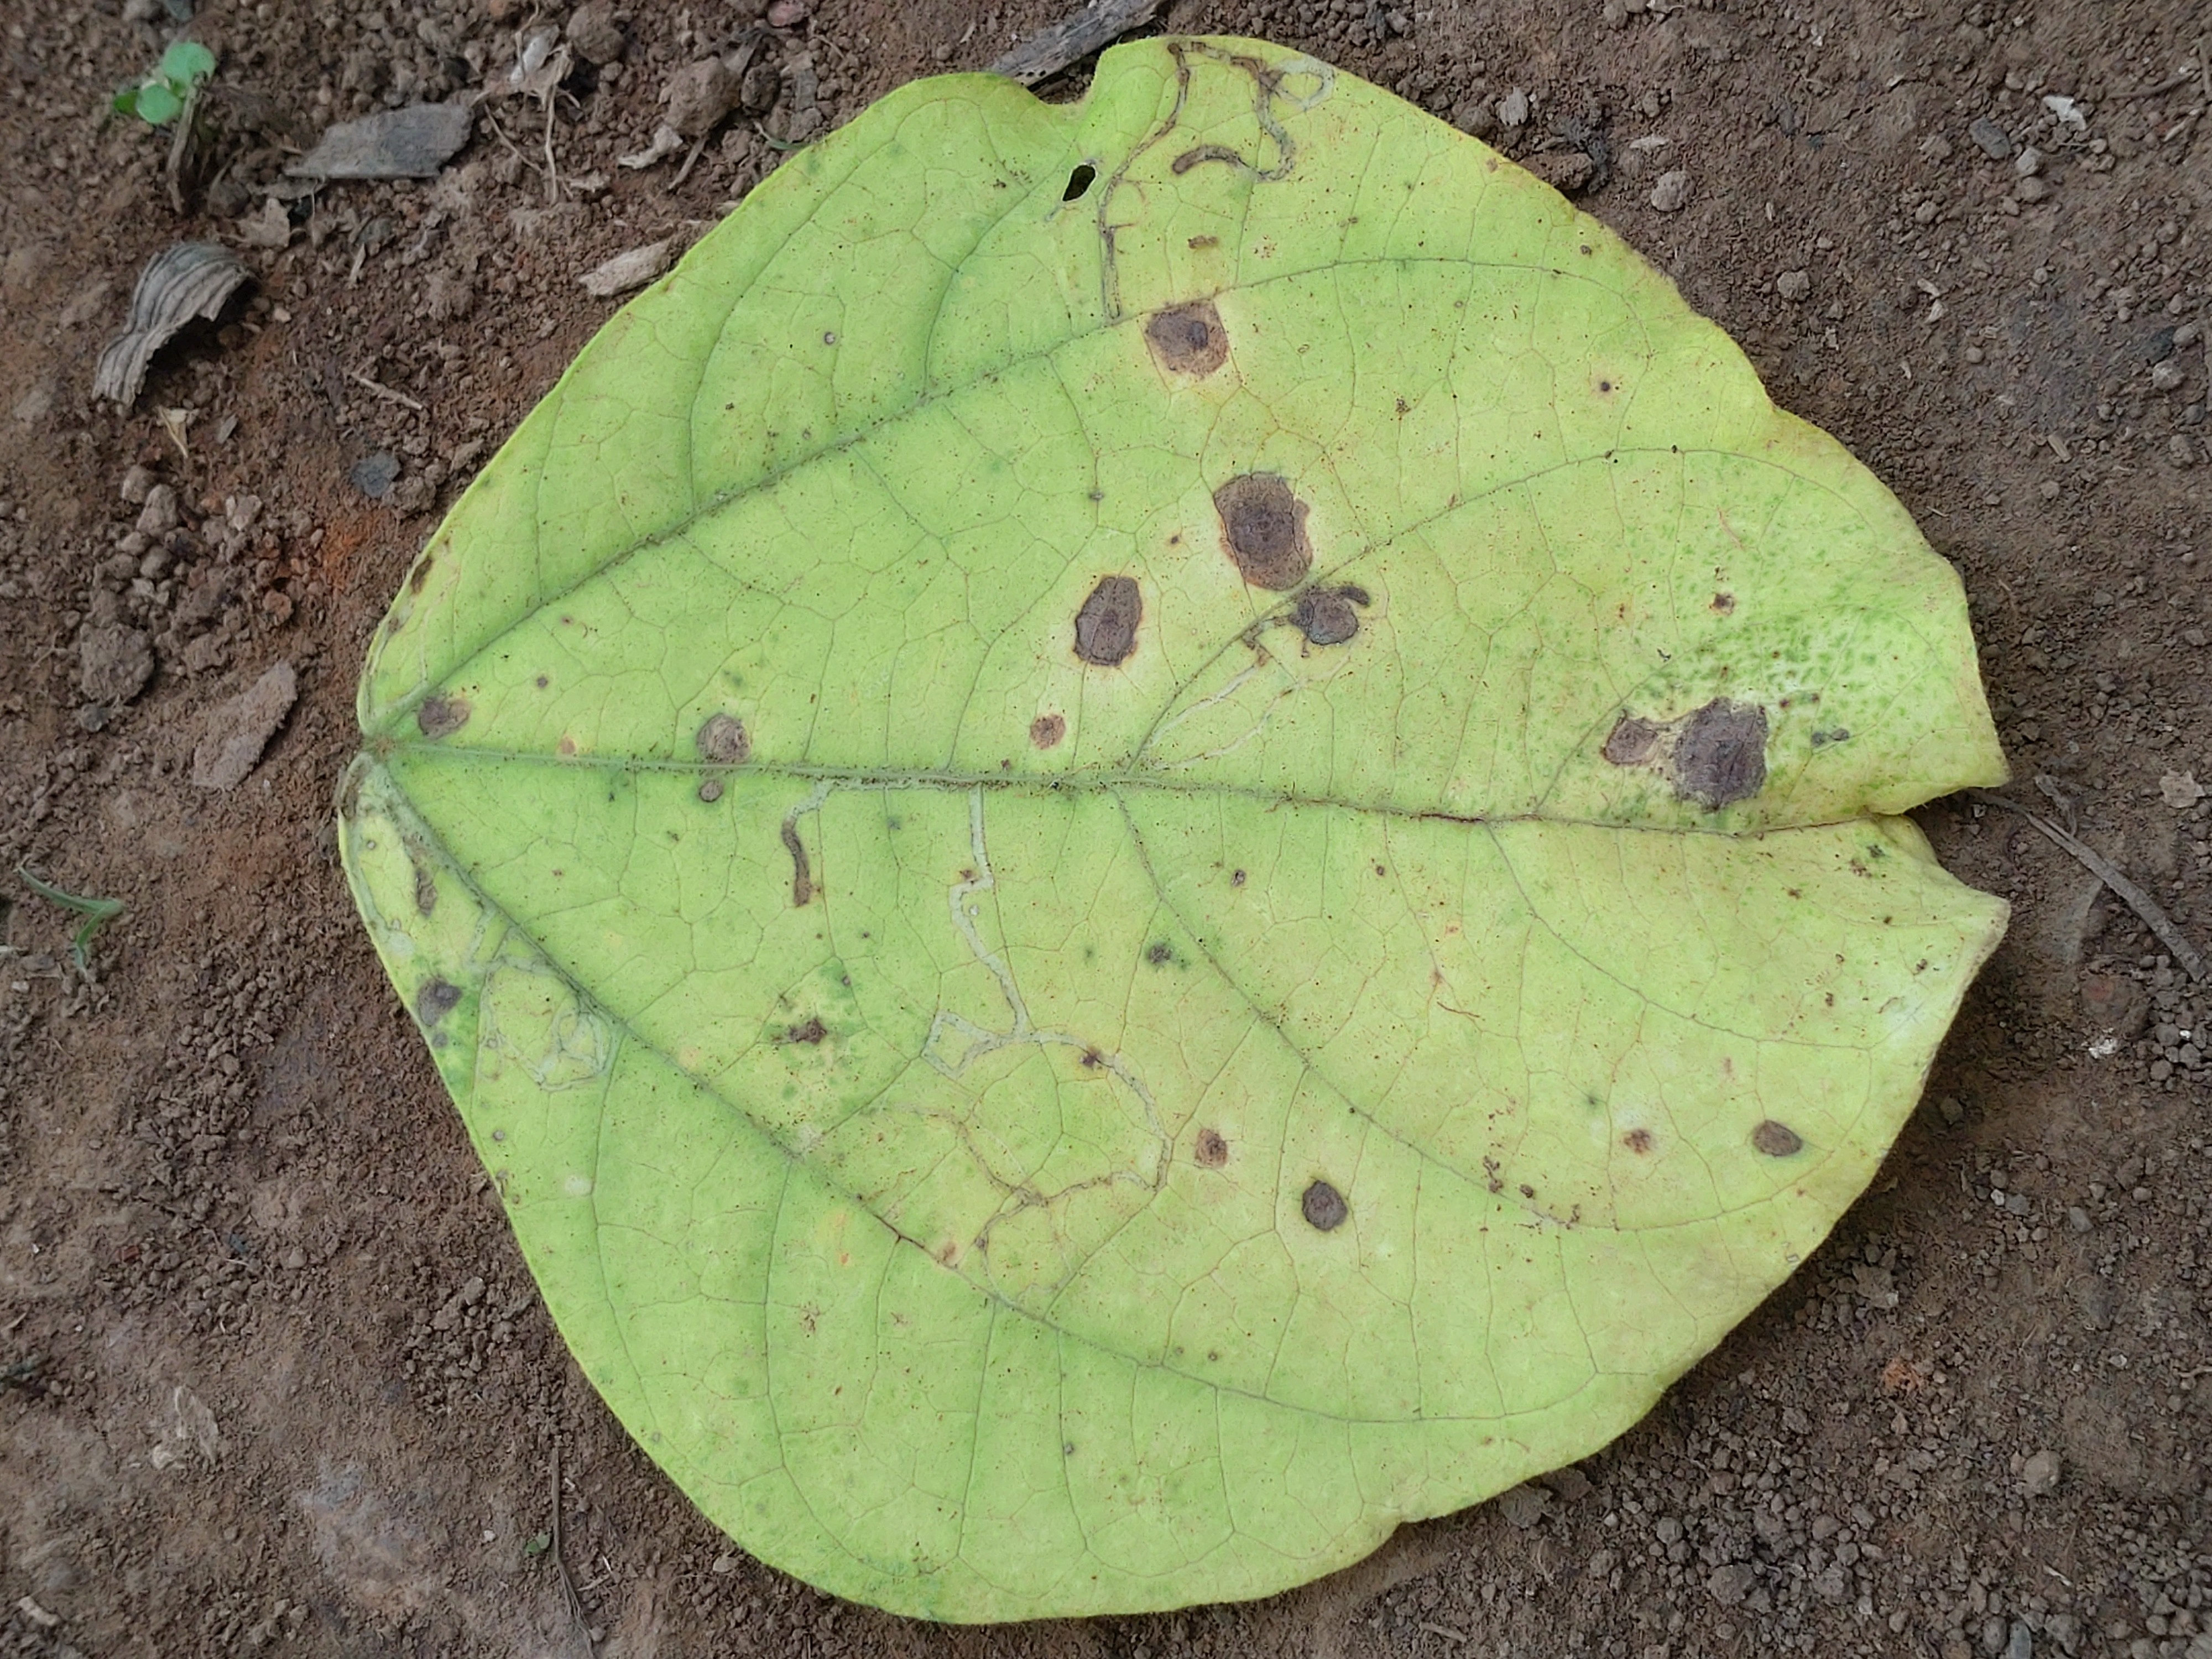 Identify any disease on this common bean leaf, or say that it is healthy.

anthracnose
